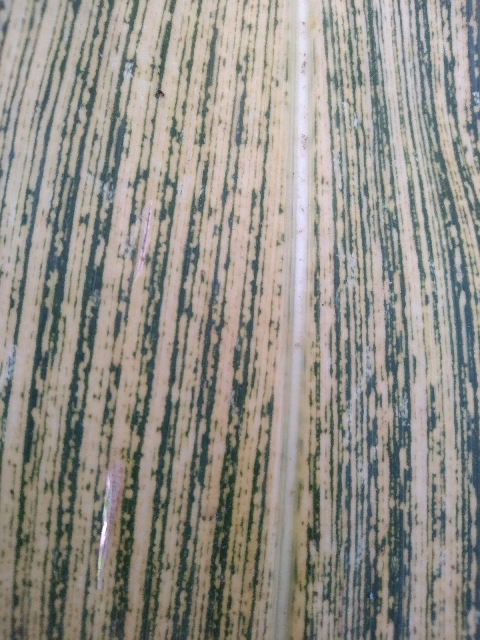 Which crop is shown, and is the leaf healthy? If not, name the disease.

maize, maize streak virus
